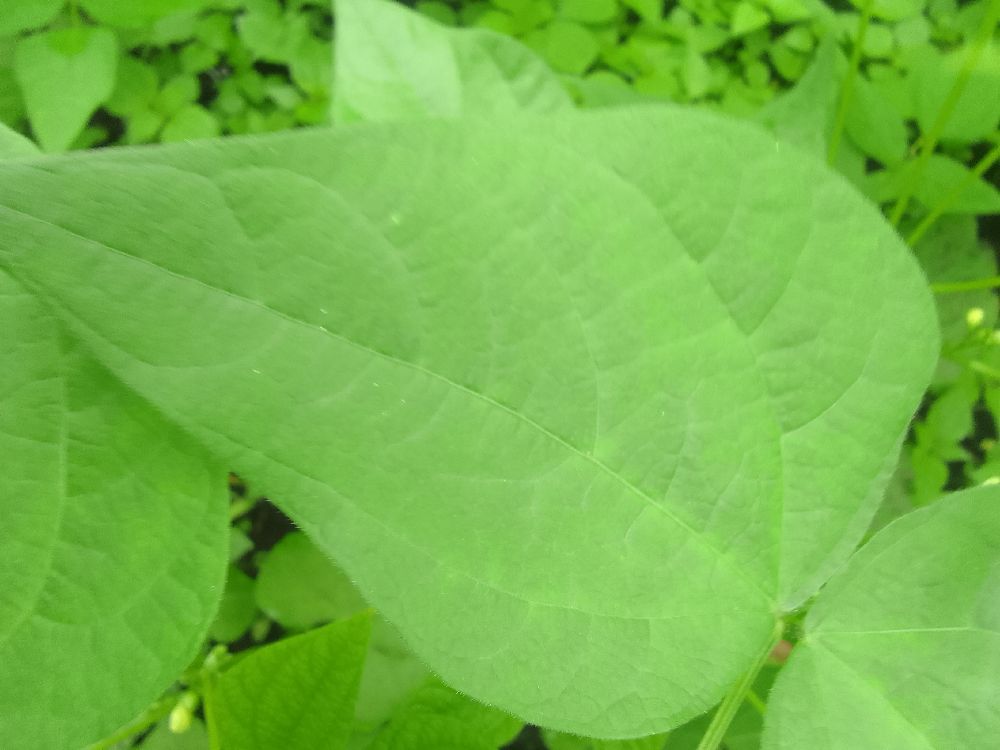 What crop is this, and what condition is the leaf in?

common bean, healthy
